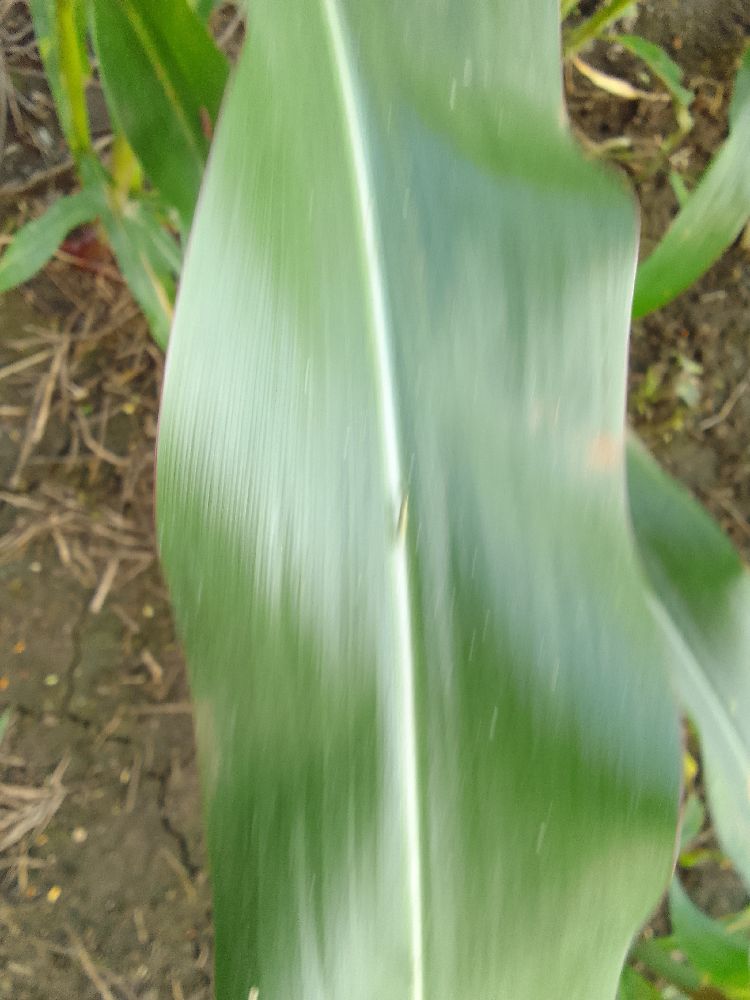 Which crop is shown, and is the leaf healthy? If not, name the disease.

maize, healthy
